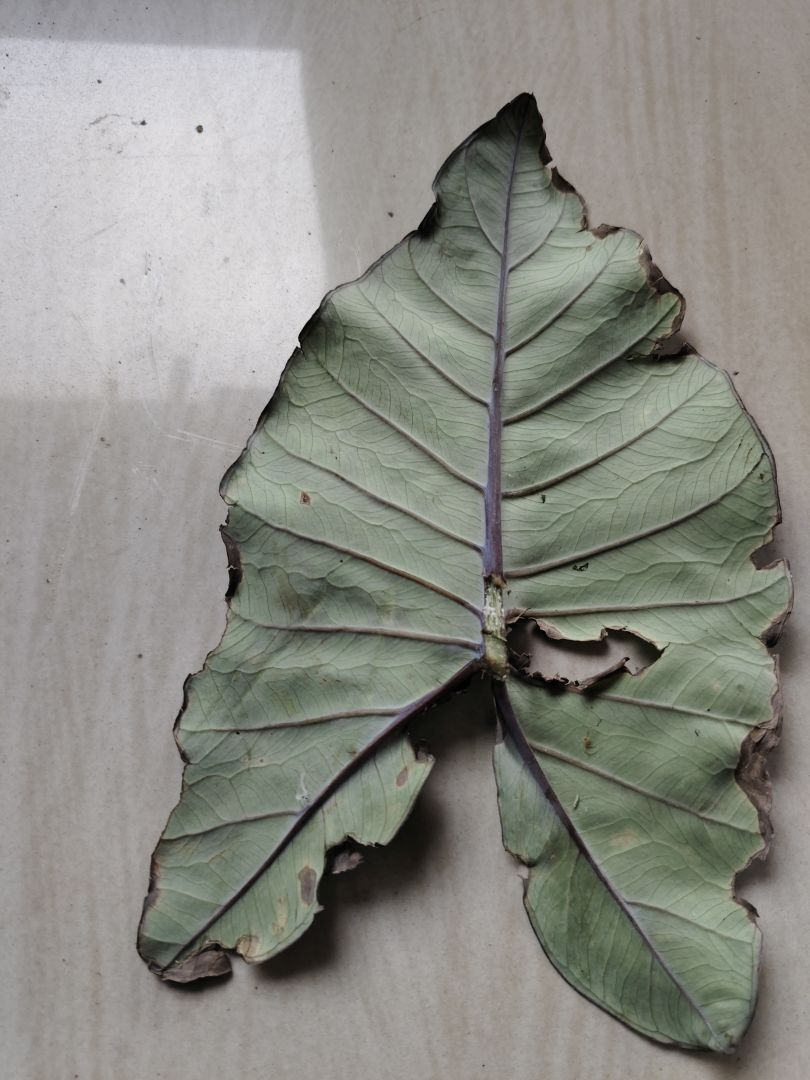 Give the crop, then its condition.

taro, leaf blight
